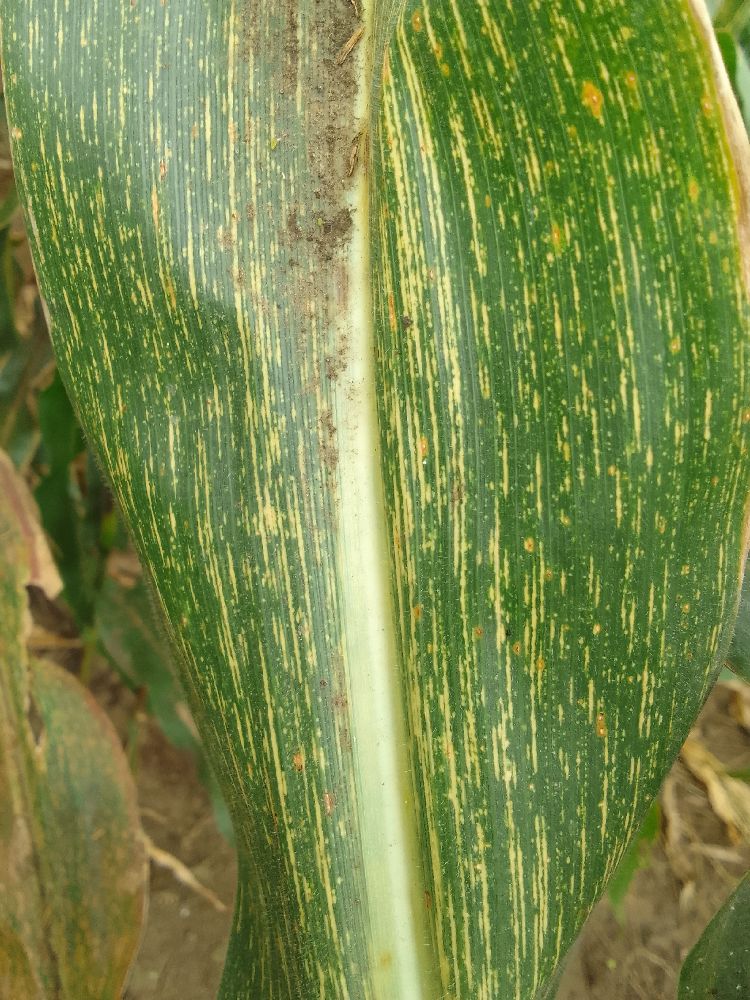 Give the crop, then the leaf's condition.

maize, maize streak virus
